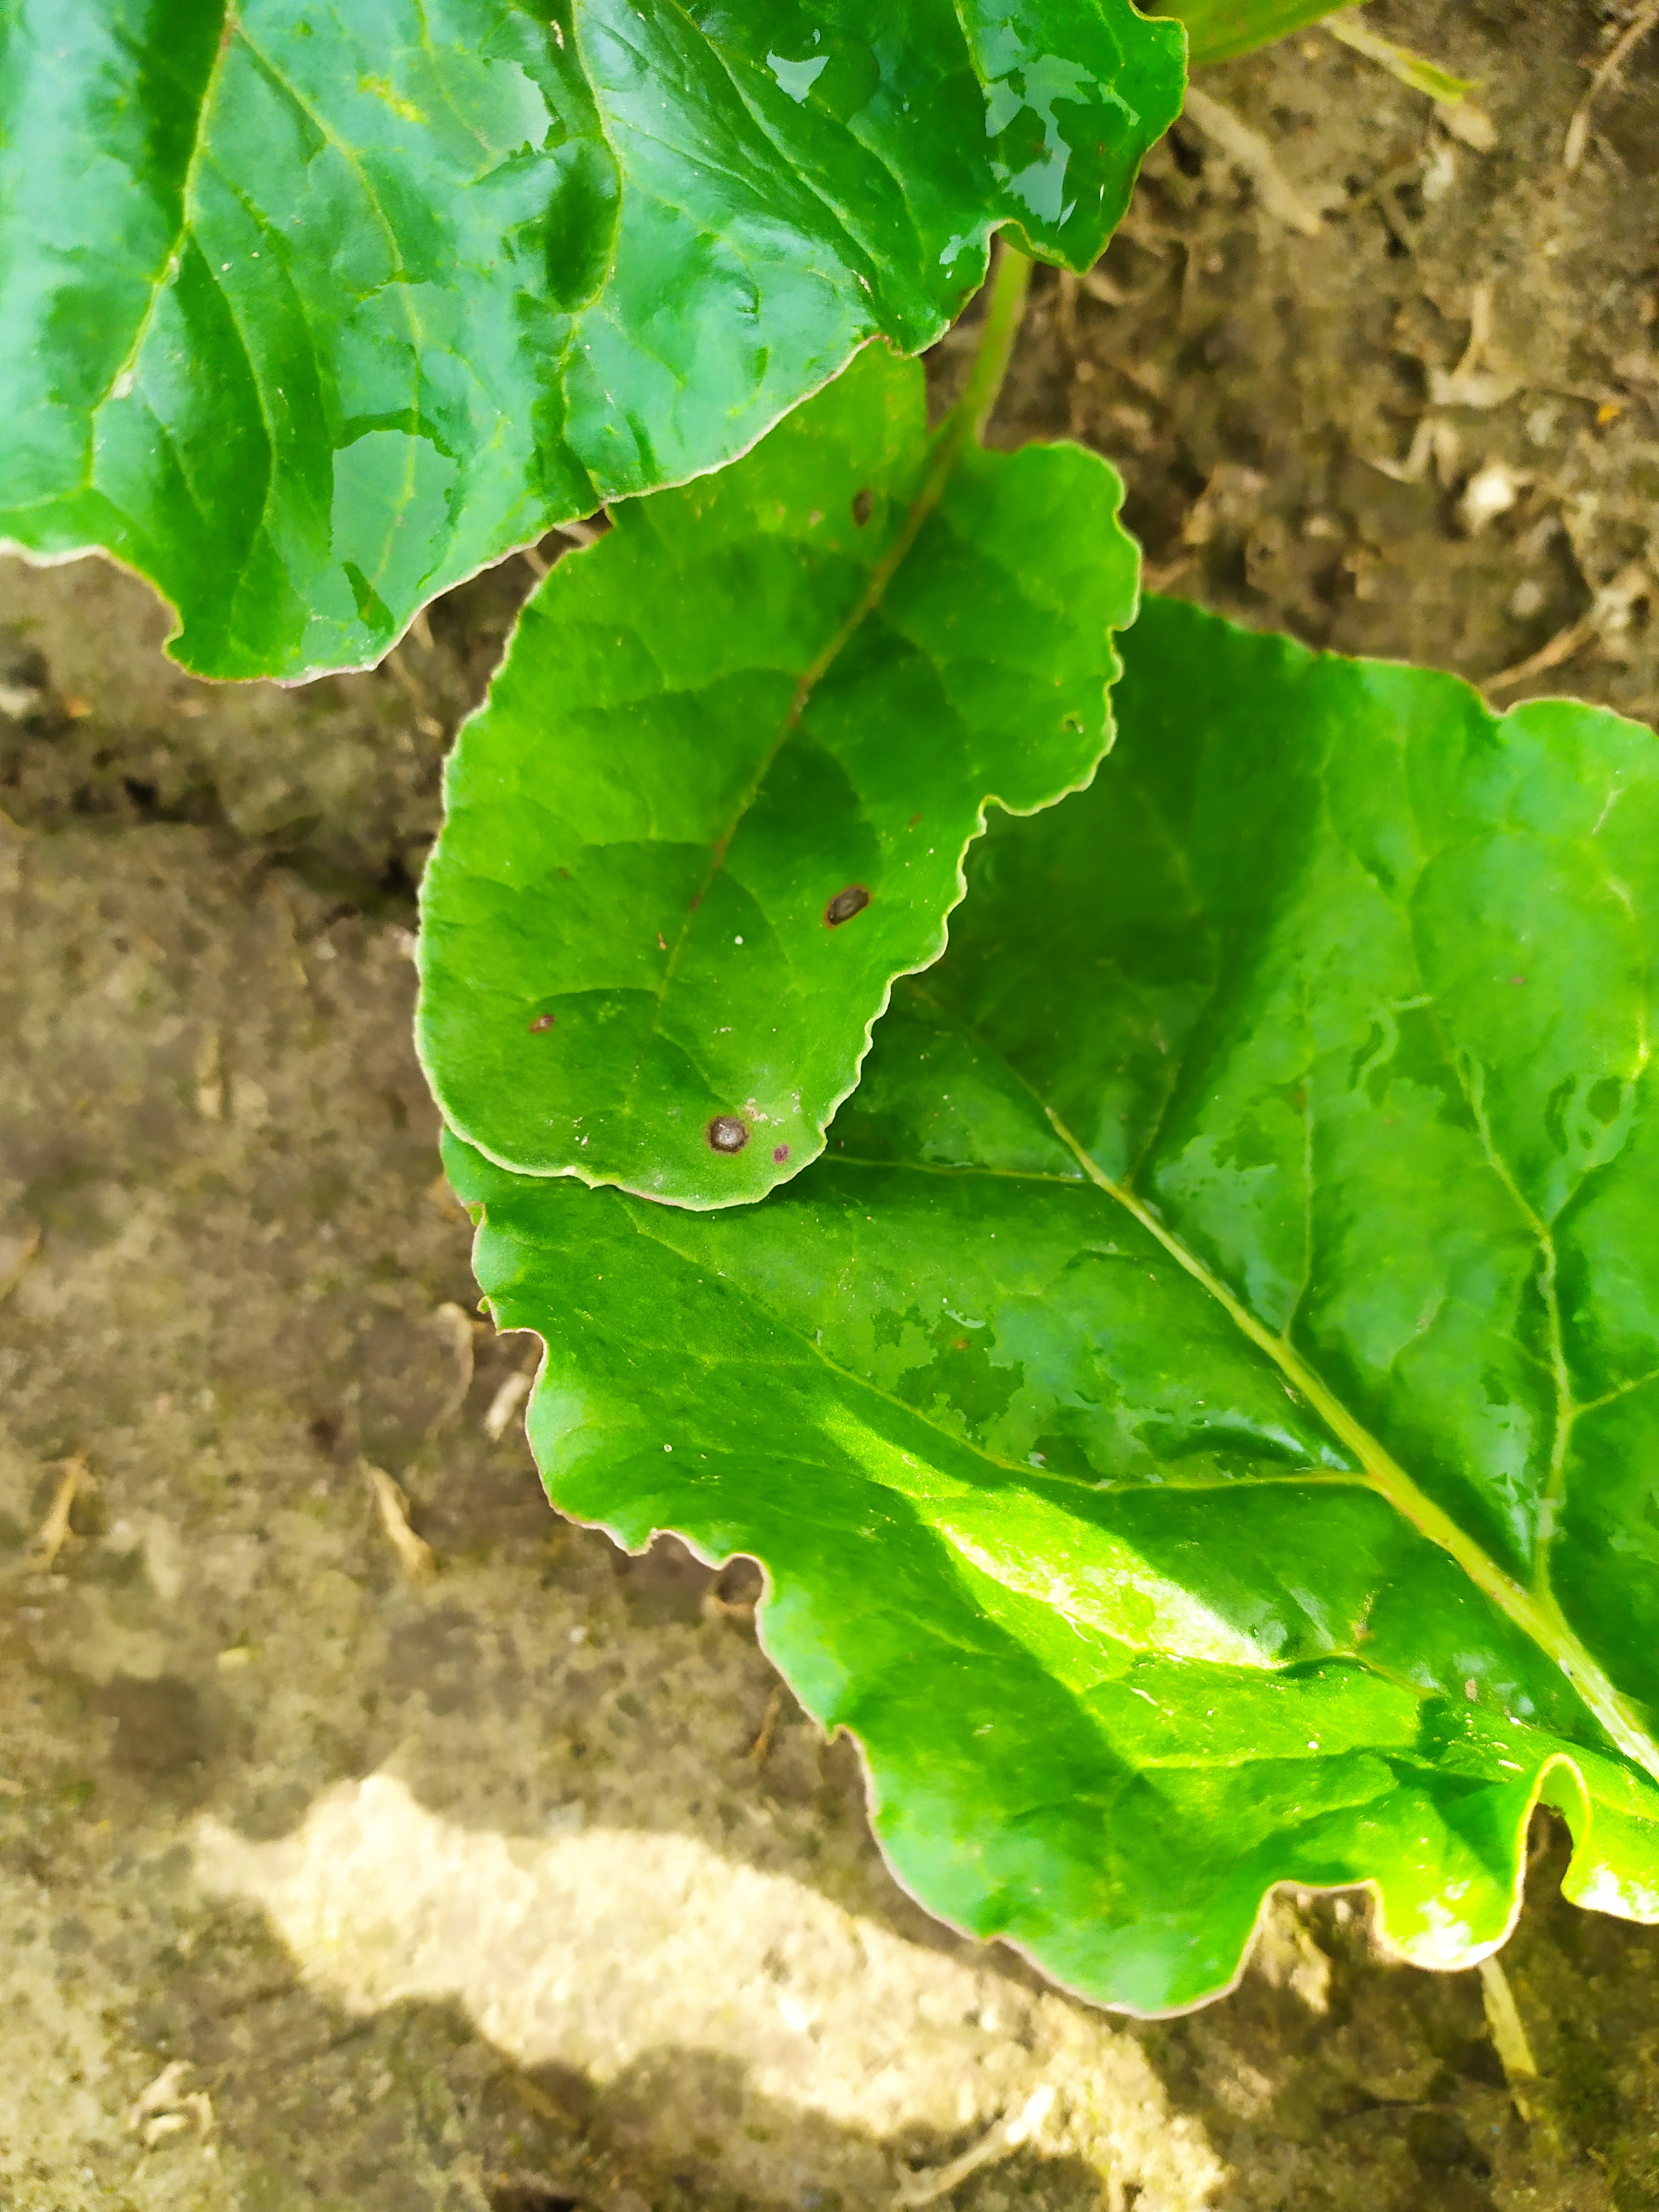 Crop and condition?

beet, cercospora
